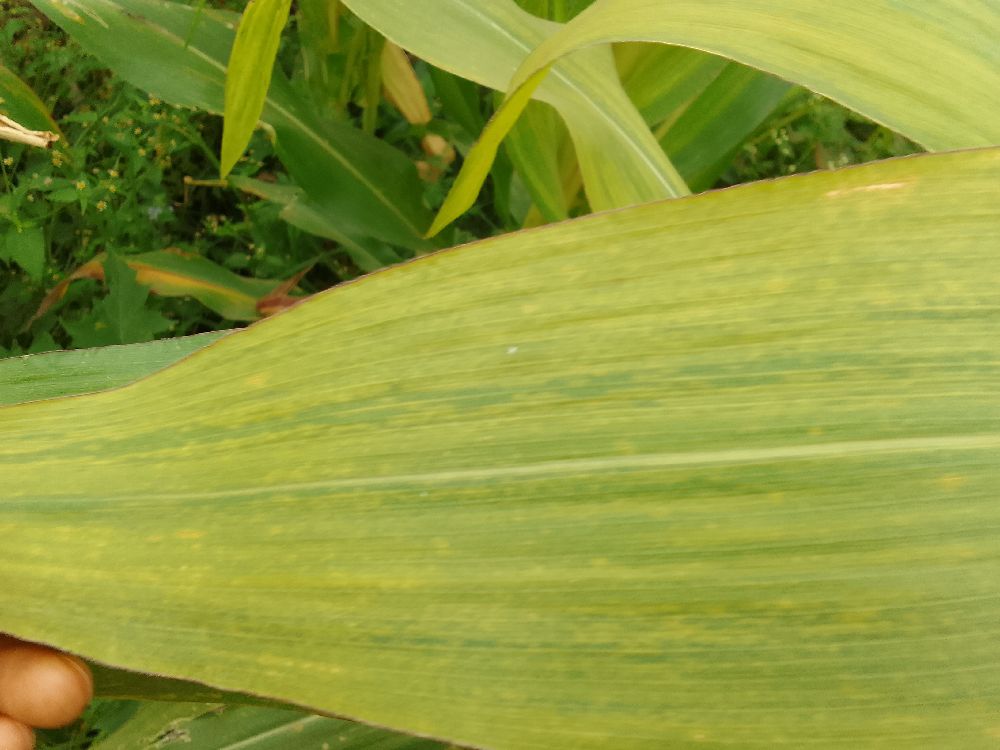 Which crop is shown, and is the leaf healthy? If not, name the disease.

maize, maize lethal necrosis
